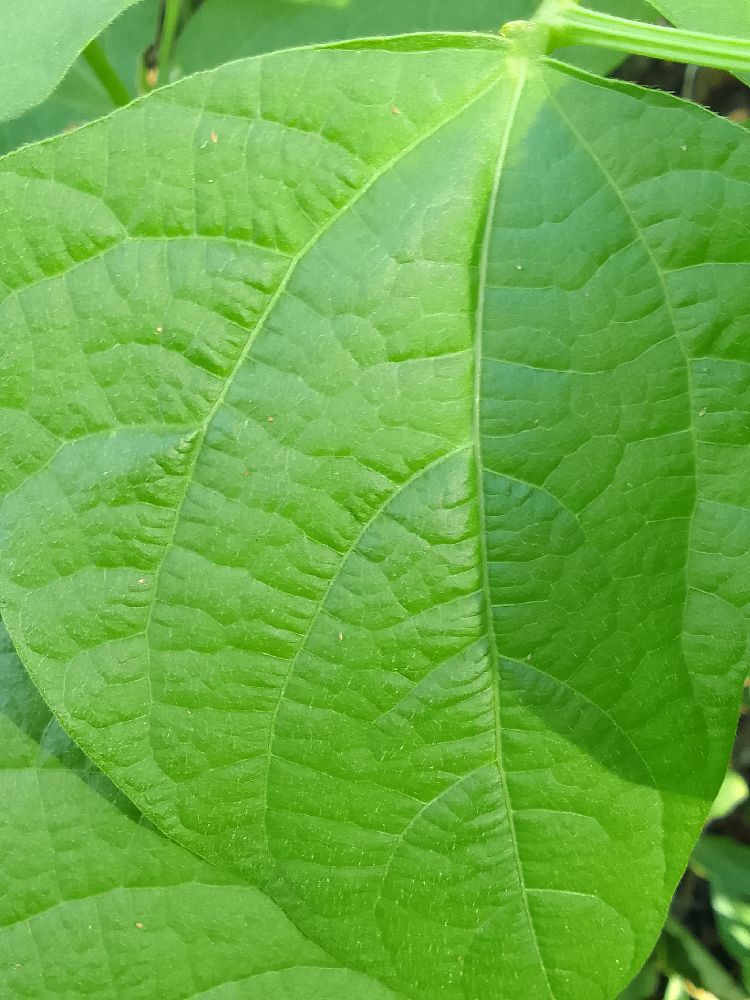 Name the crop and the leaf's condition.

common bean, healthy
